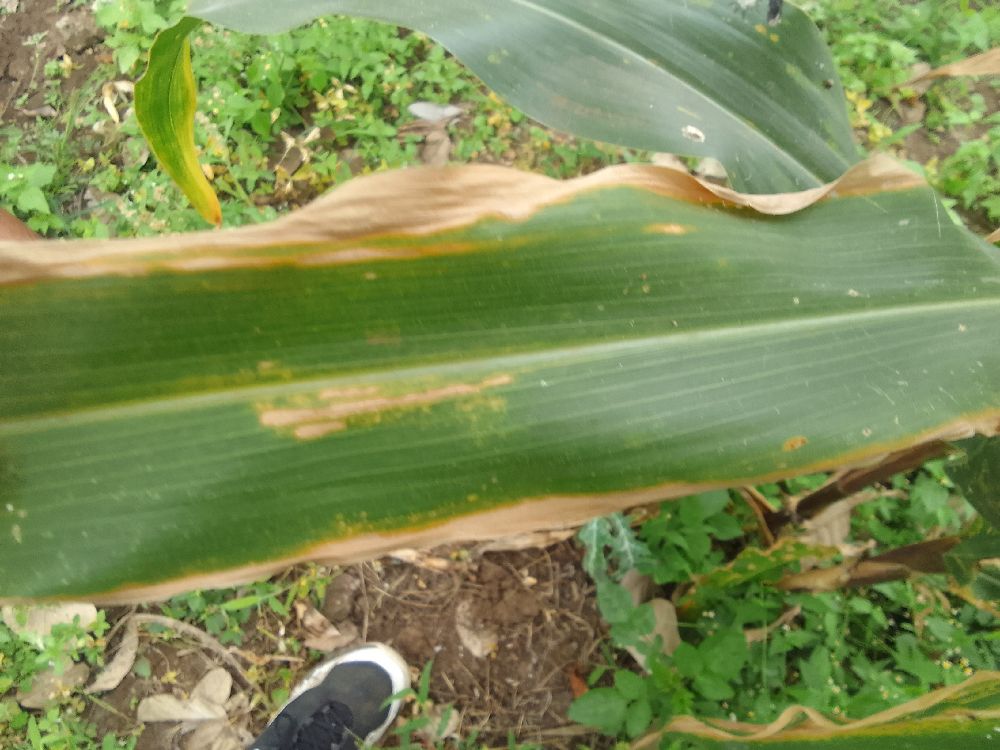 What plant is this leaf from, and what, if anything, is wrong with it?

maize, maize lethal necrosis
